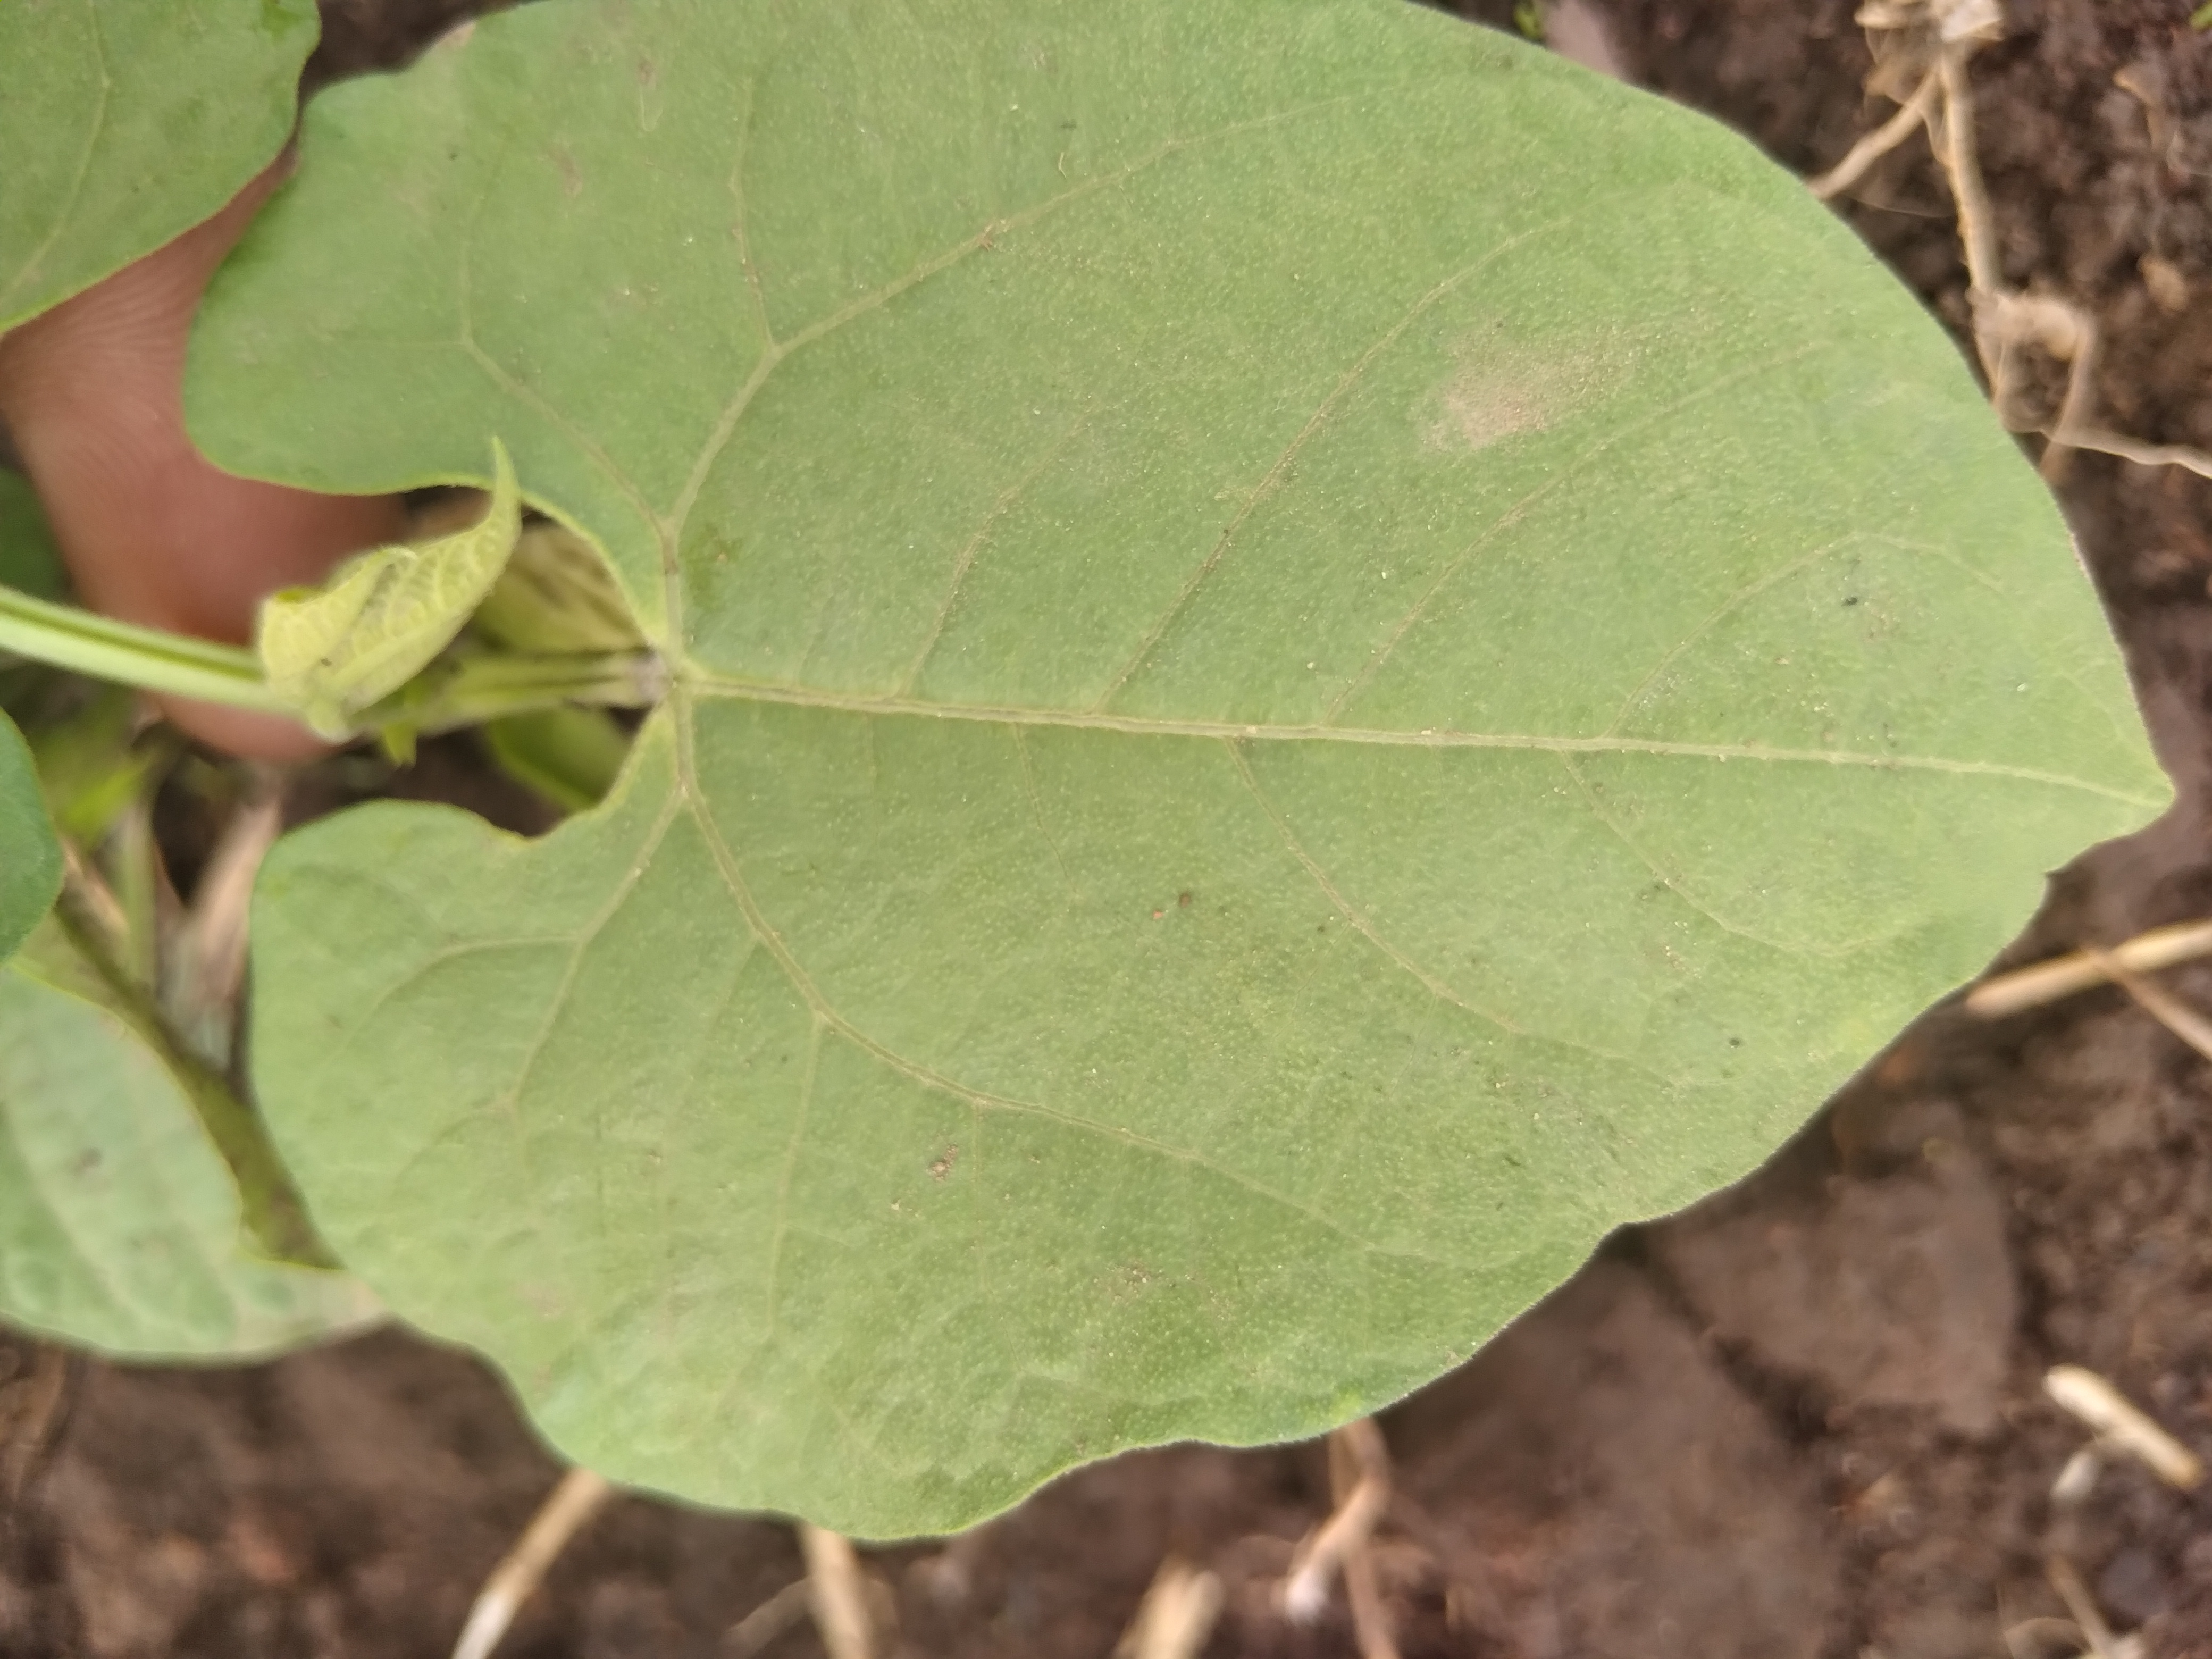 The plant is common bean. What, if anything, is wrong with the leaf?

healthy
